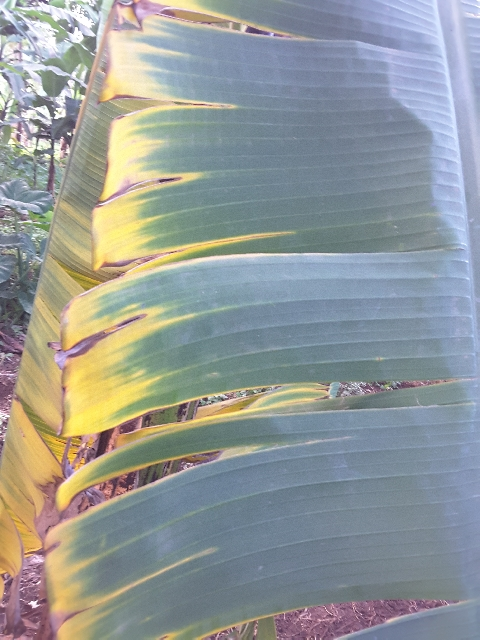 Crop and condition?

banana, fusarium wilt race 1
